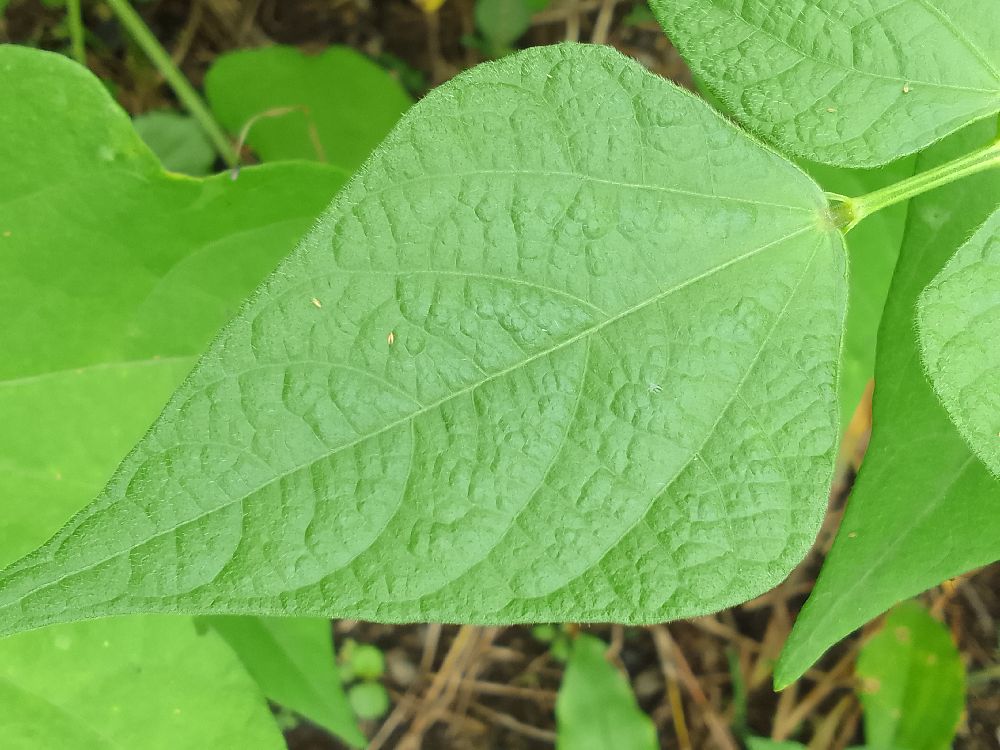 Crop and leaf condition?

common bean, healthy
